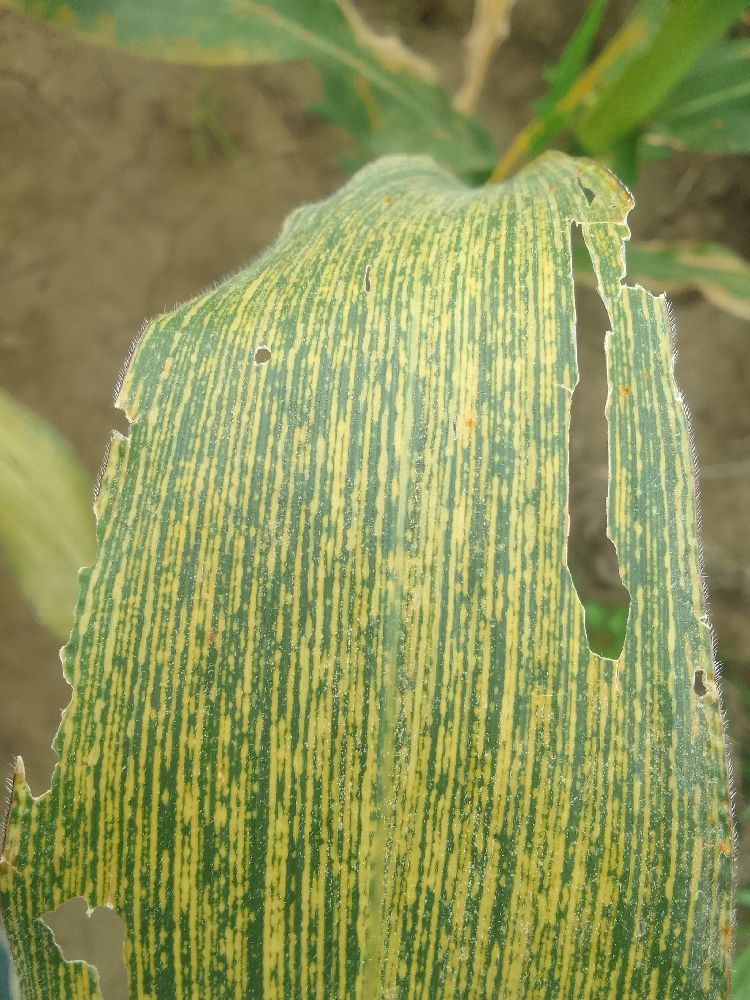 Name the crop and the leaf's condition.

maize, maize streak virus
